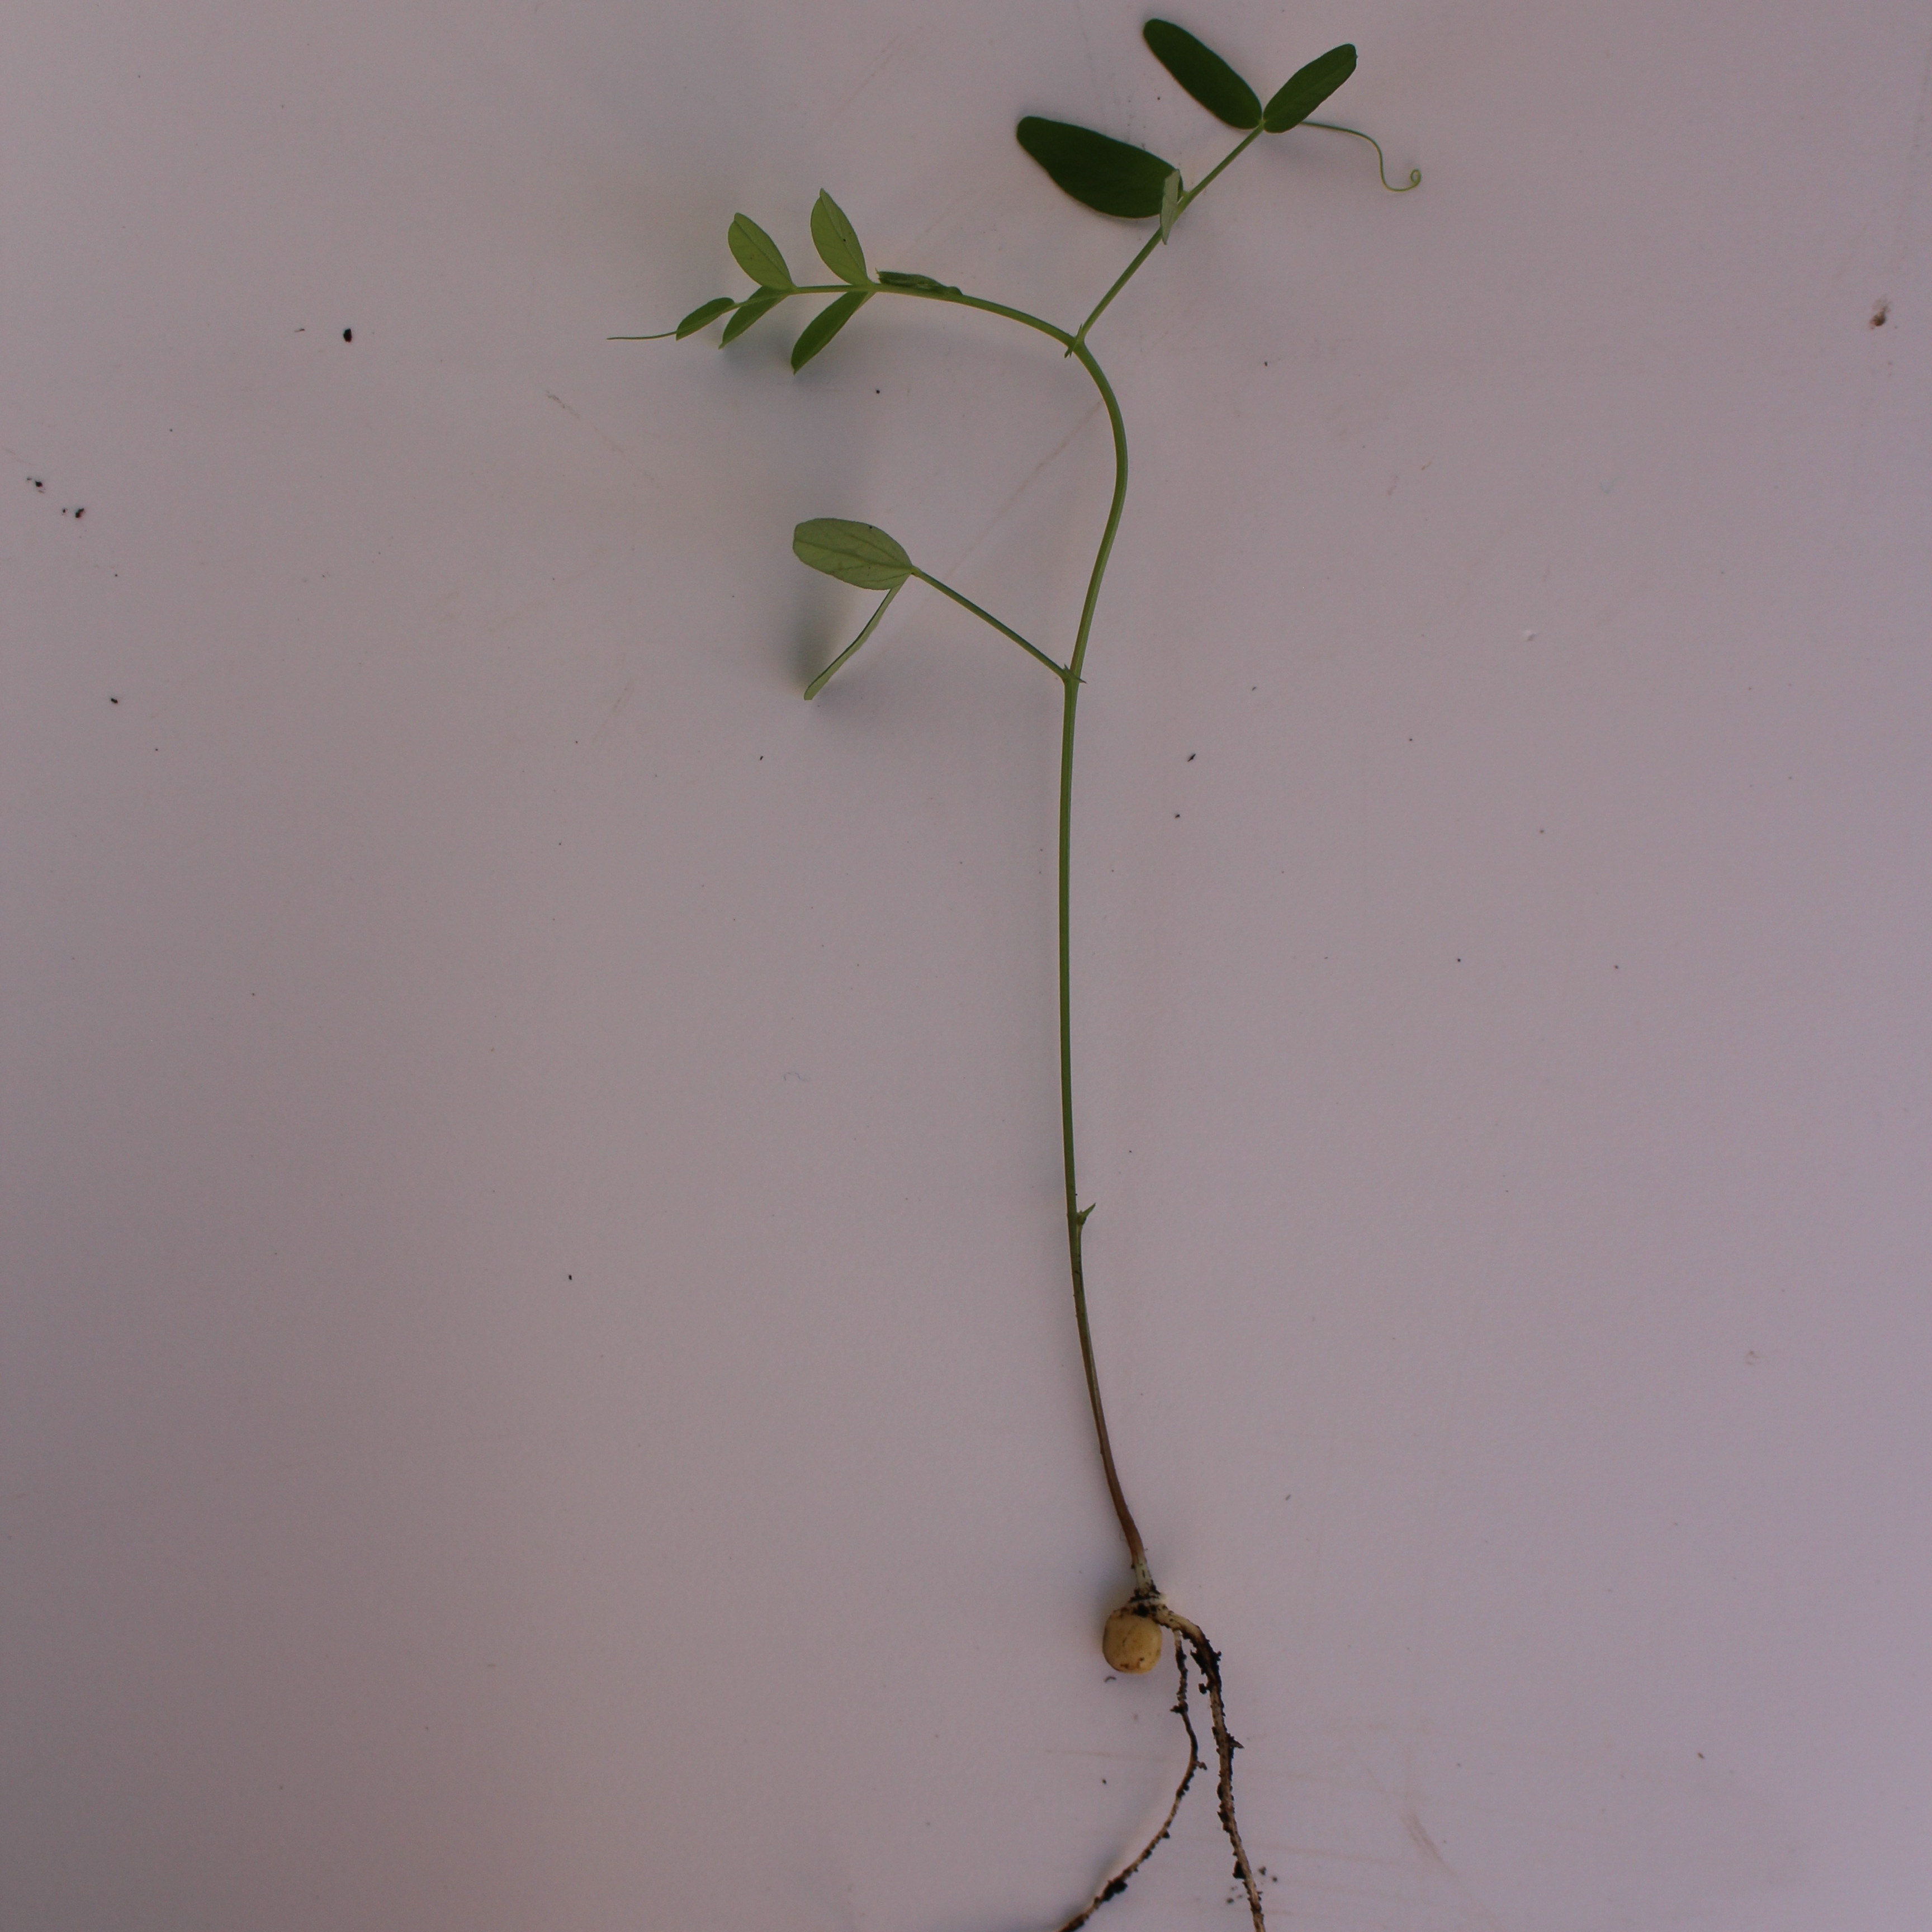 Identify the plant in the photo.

Vicia sativa
